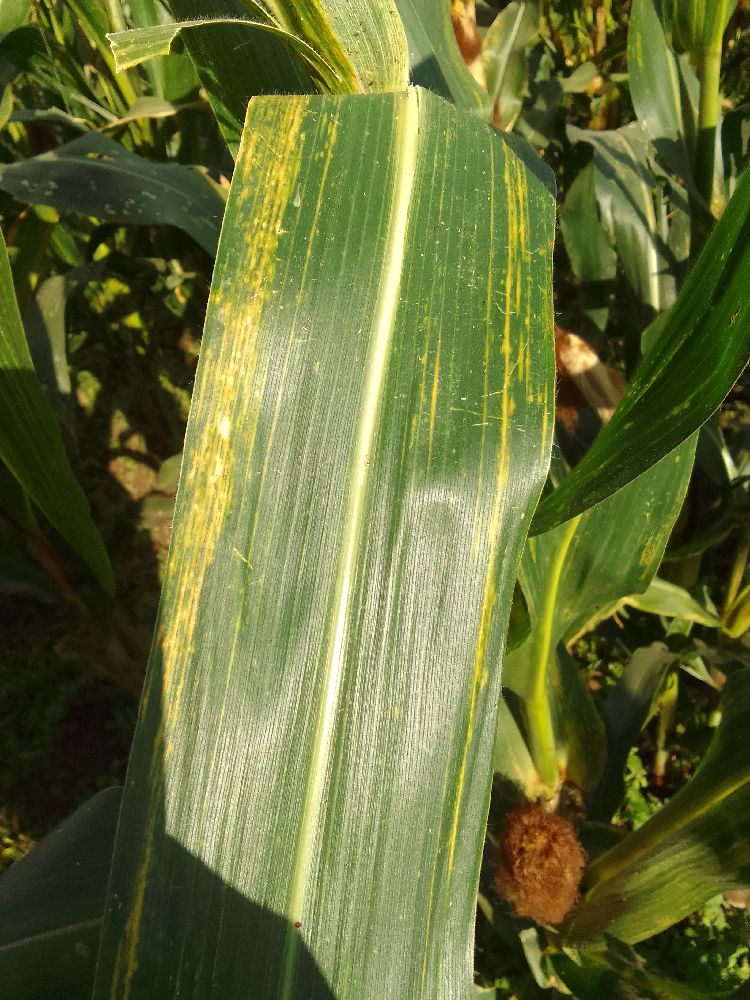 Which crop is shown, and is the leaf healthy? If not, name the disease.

maize, maize lethal necrosis
